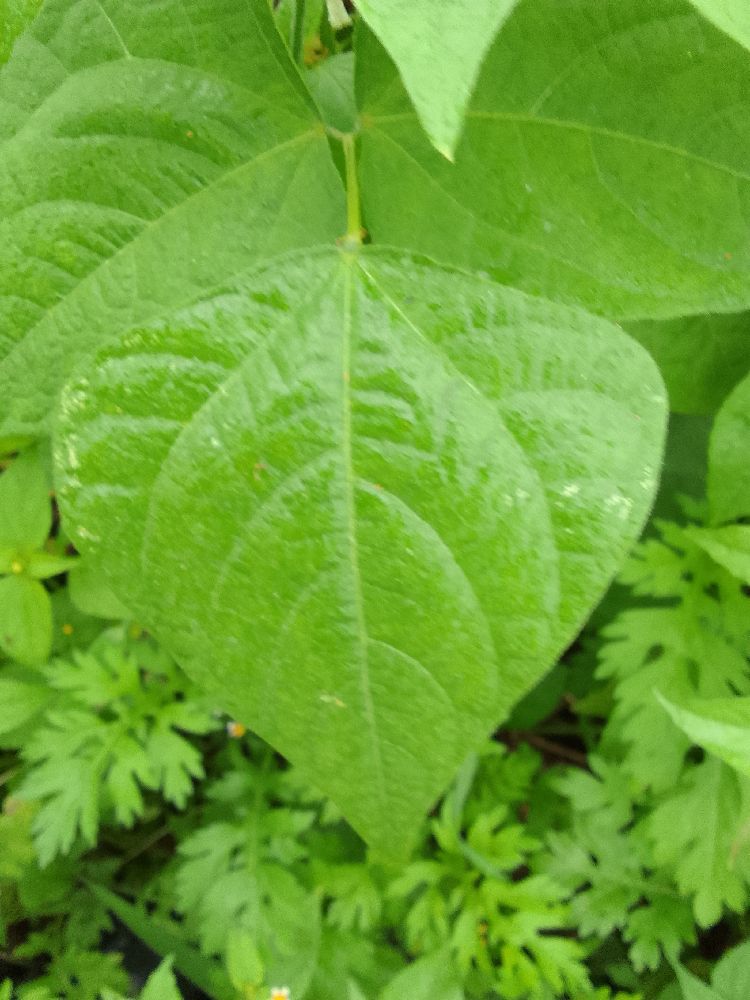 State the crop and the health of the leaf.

common bean, healthy
